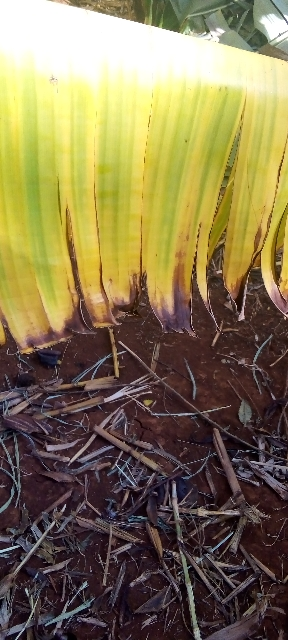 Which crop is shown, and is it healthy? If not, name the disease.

banana, fusarium wilt race 1
